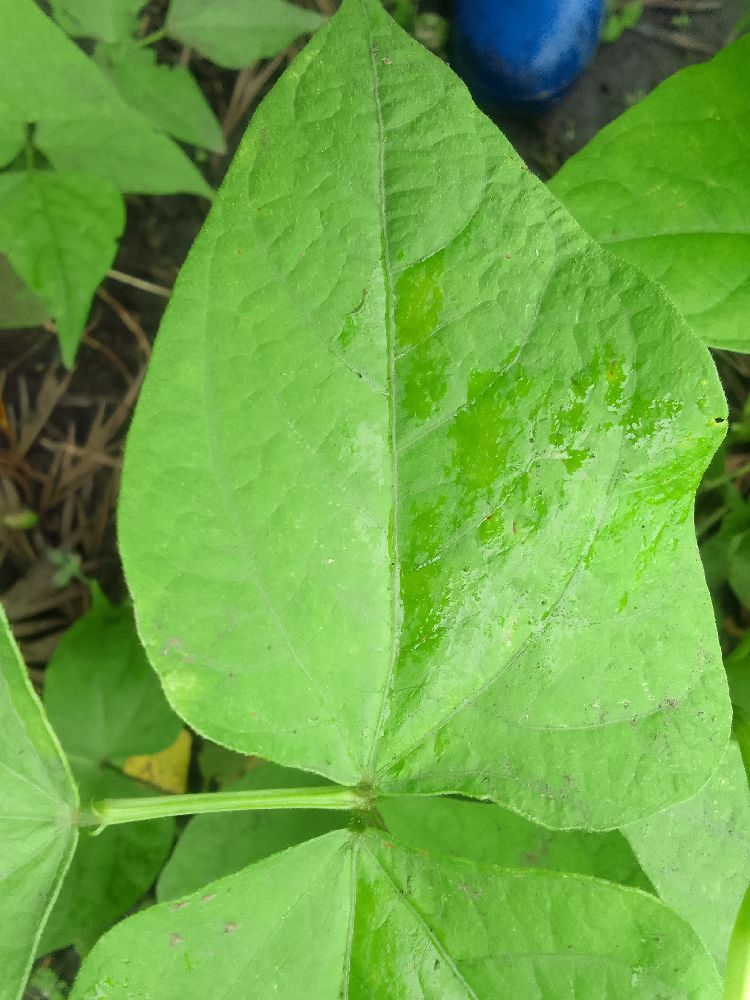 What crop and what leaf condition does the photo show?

common bean, healthy
